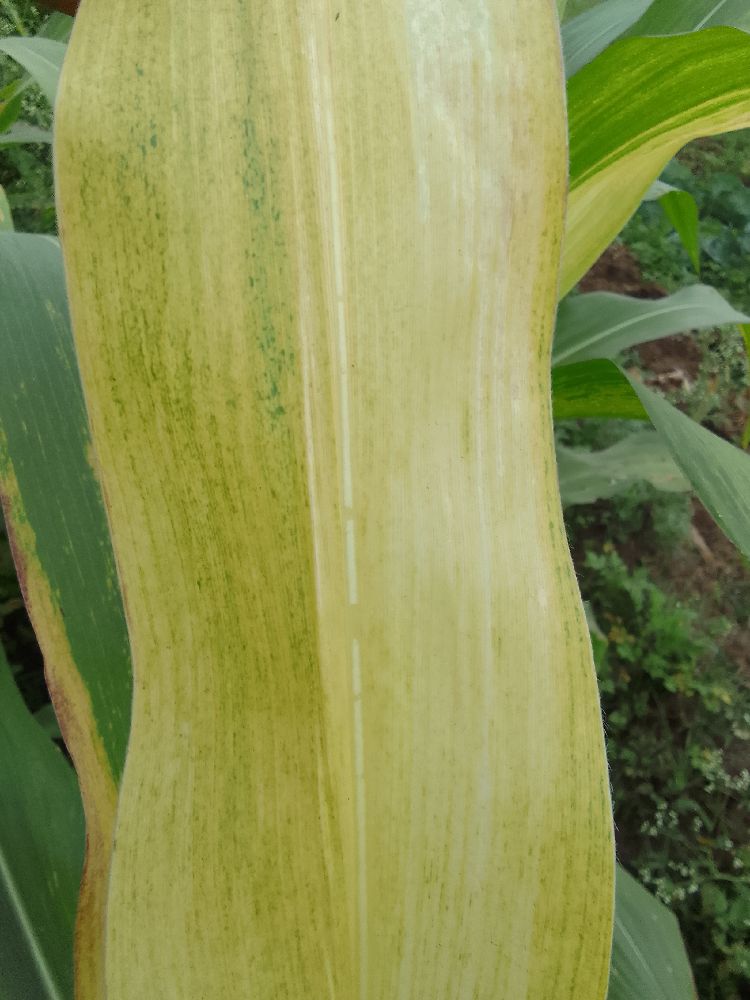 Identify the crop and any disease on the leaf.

maize, maize lethal necrosis
